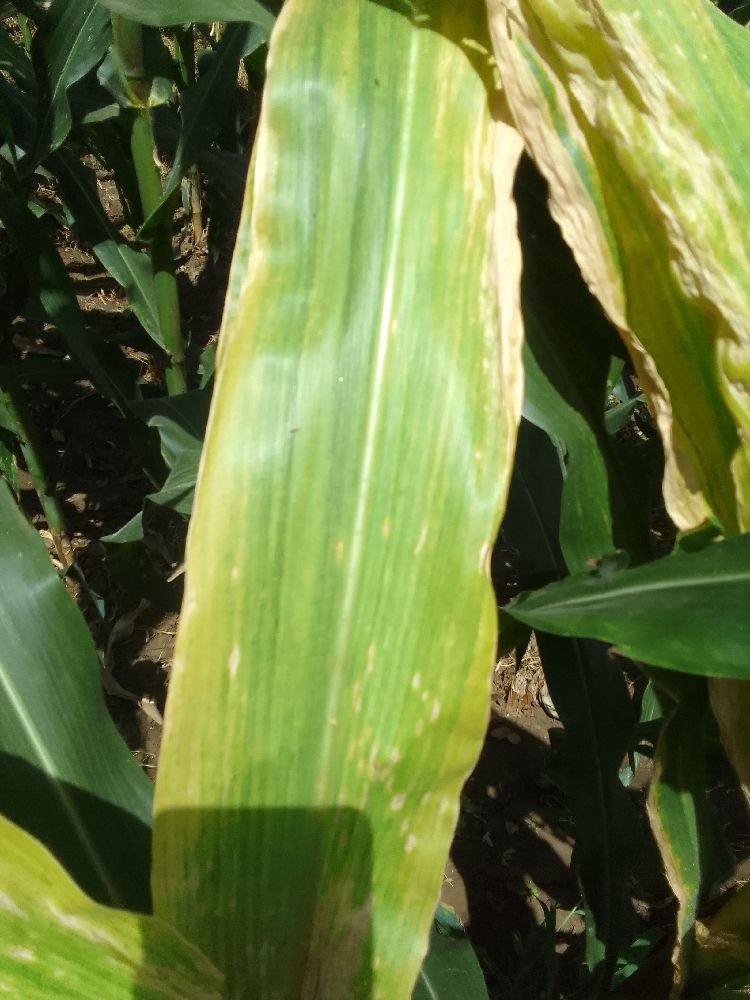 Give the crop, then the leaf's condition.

maize, maize lethal necrosis
